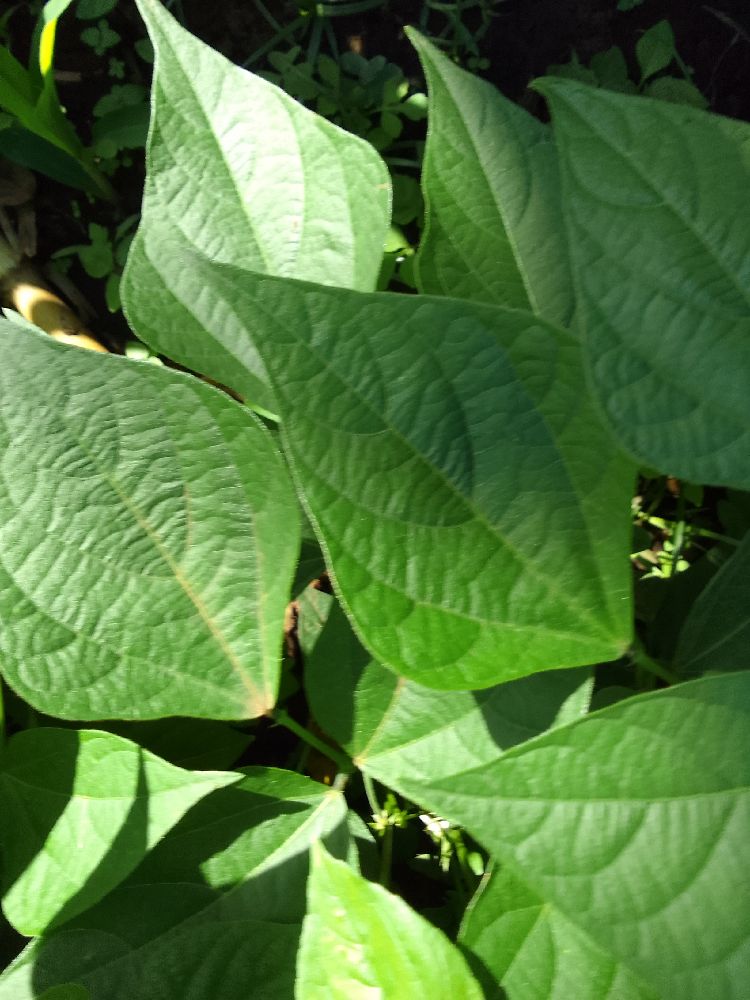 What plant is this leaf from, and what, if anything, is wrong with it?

common bean, healthy
